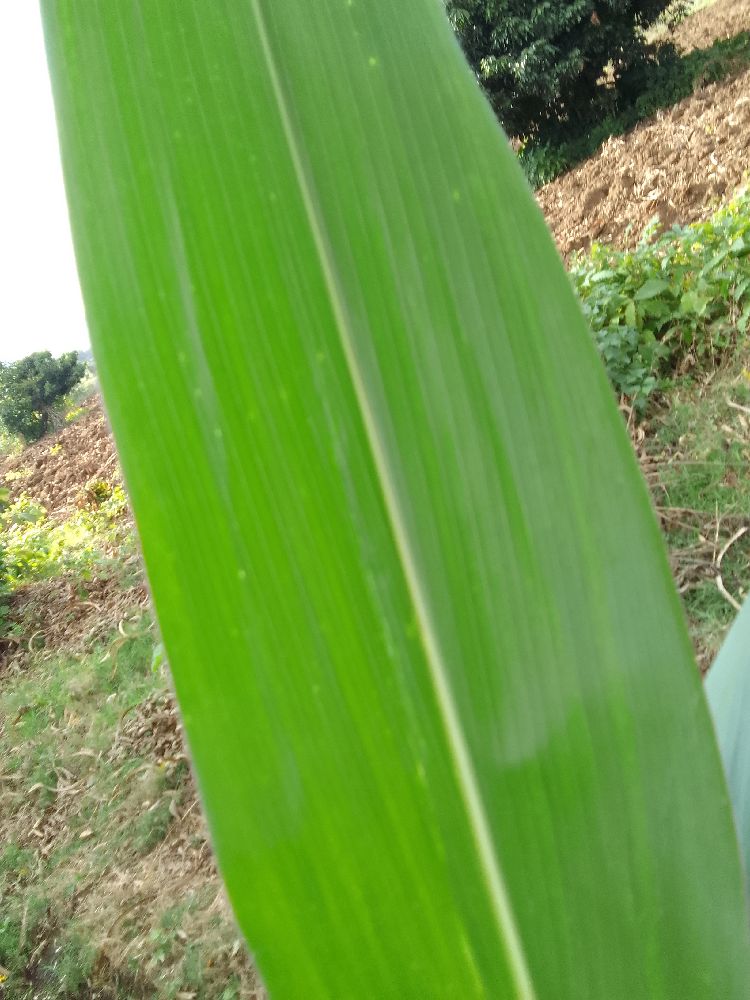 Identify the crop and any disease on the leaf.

maize, healthy
